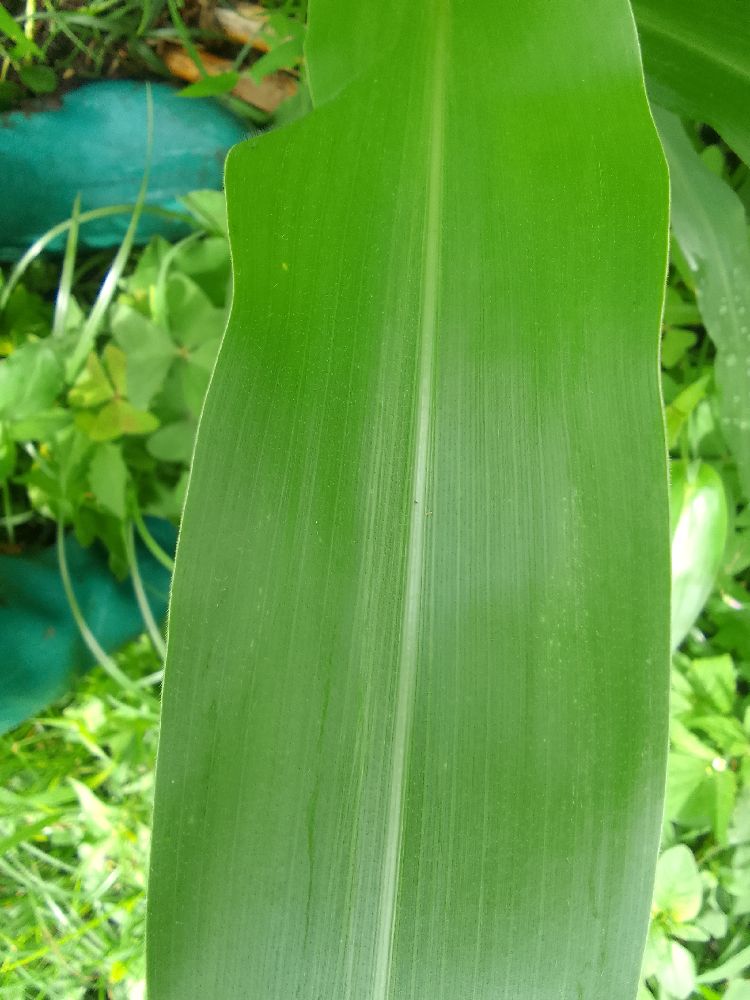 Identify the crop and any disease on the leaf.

maize, healthy
